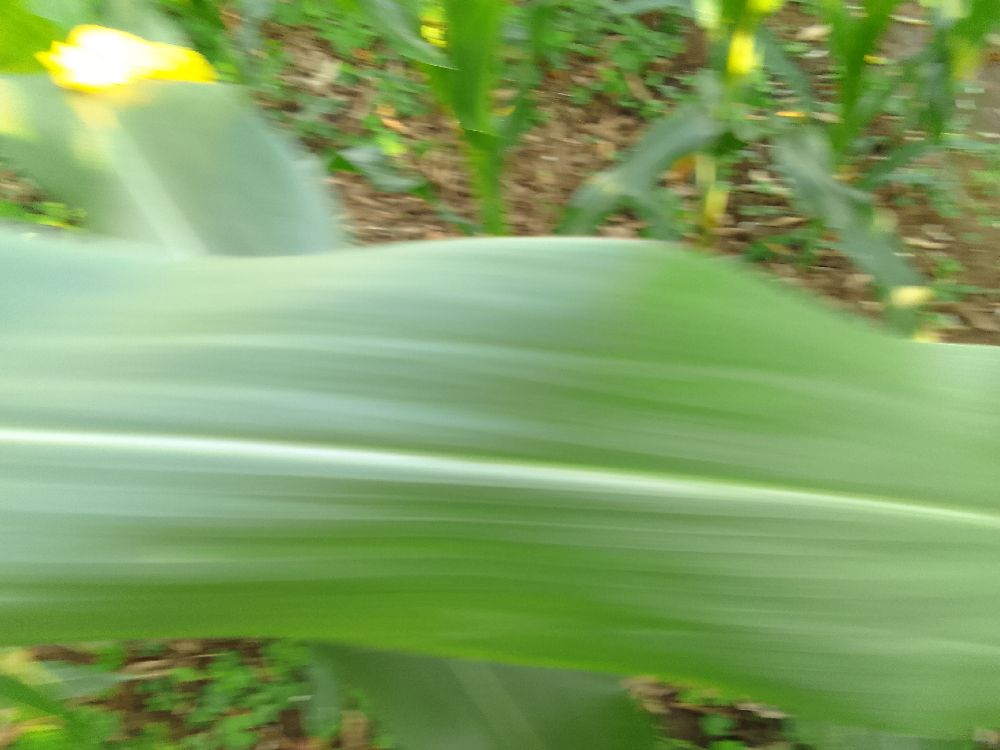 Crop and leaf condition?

maize, healthy
